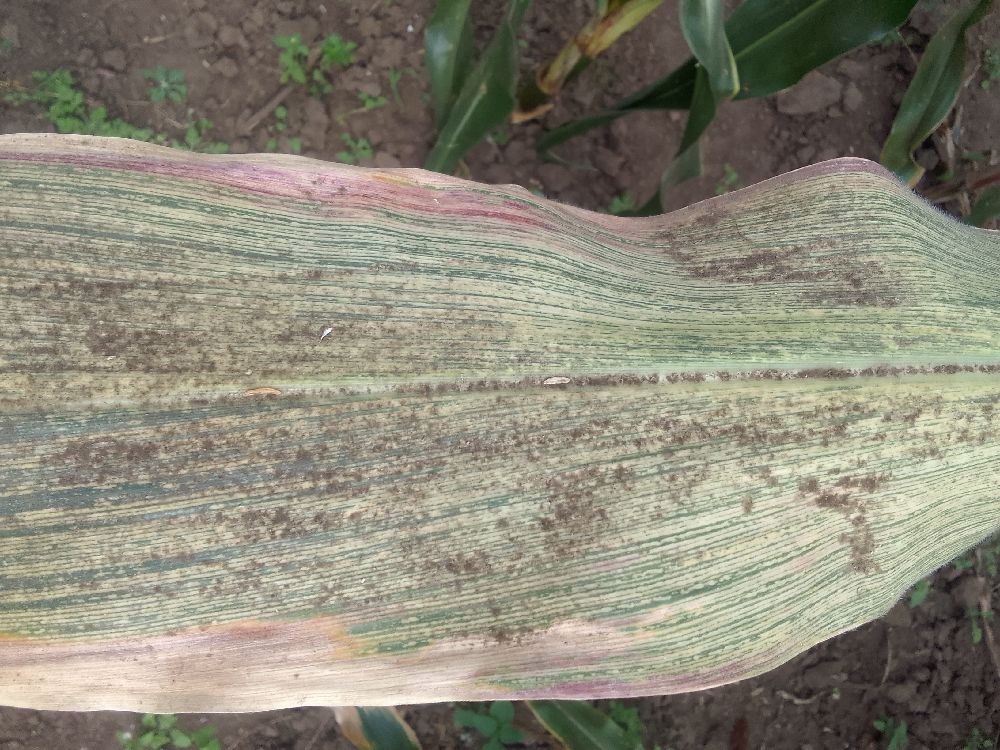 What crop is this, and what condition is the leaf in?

maize, maize streak virus
